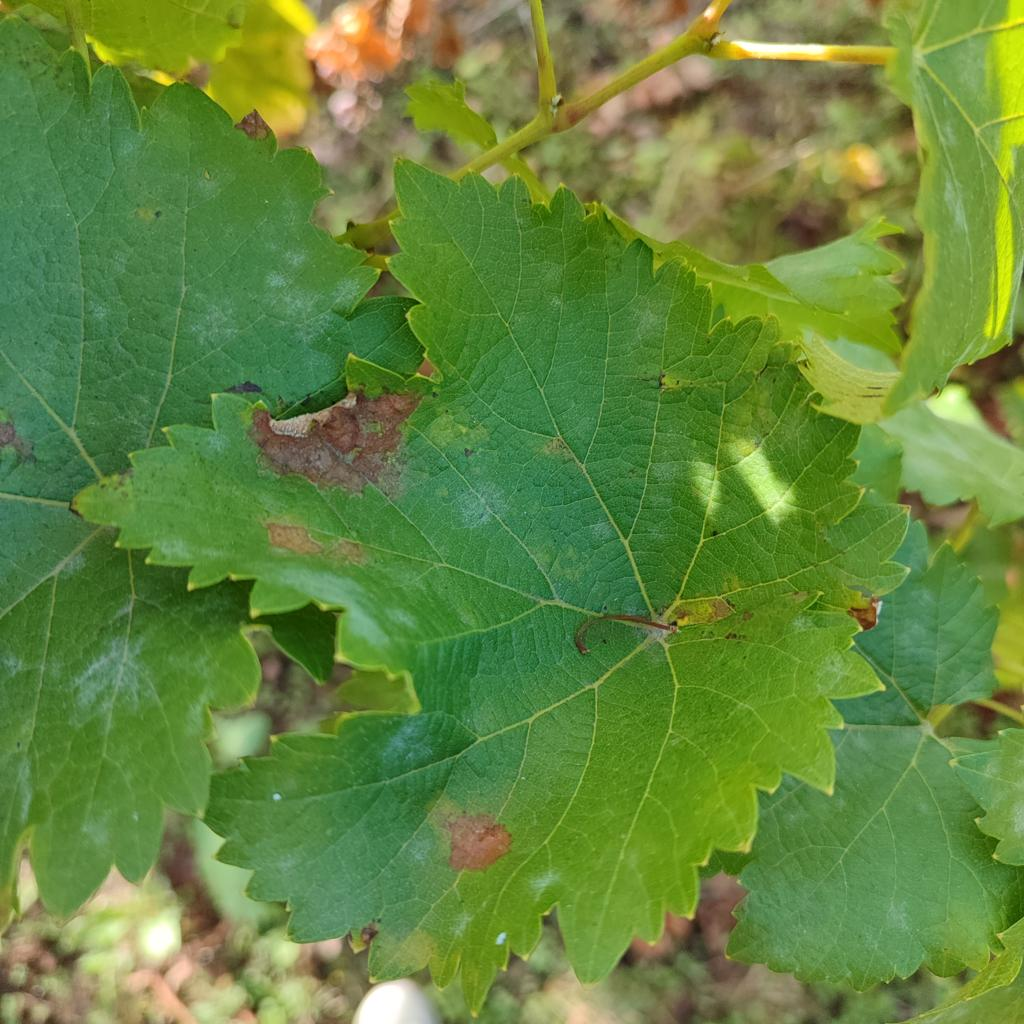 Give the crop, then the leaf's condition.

grapevine, powdery mildew
